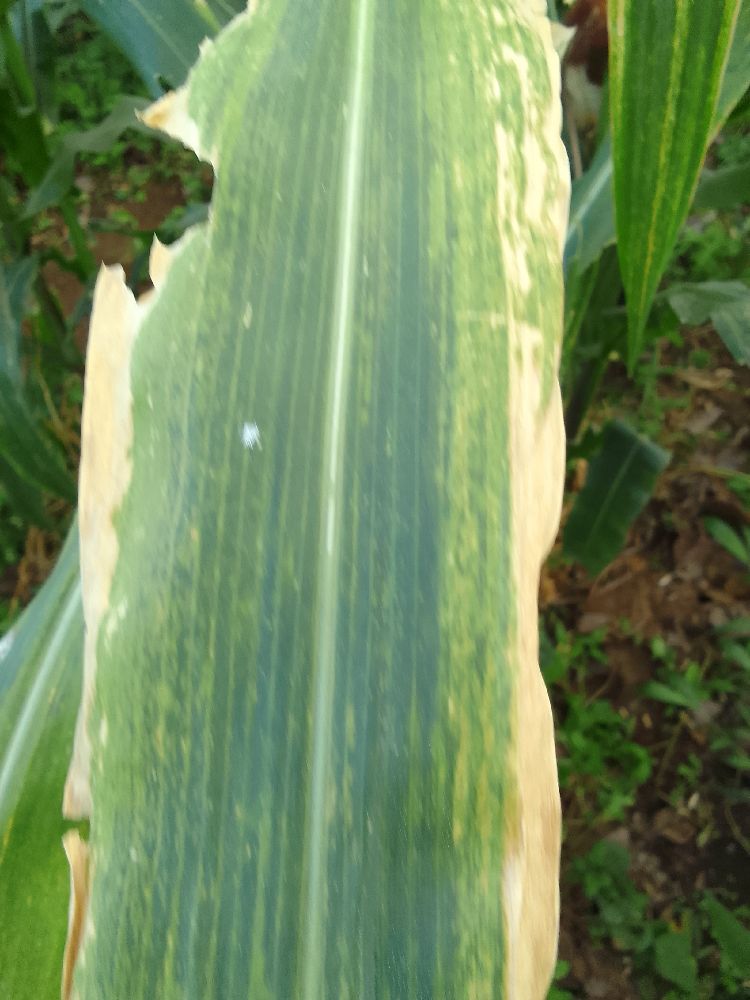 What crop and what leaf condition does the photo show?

maize, maize lethal necrosis
